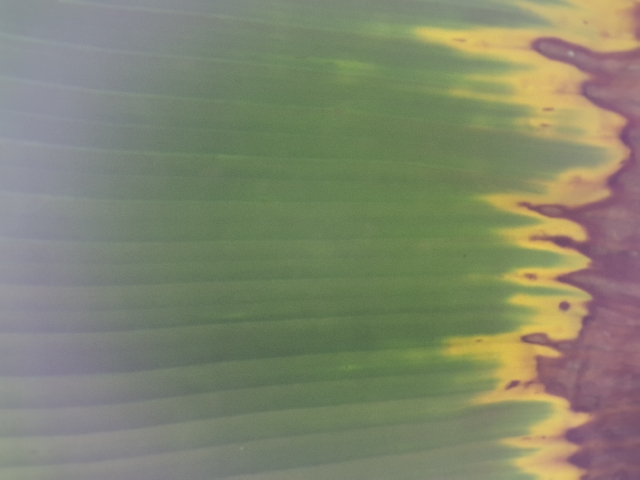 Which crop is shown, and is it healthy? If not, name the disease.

banana, fusarium wilt race 1
